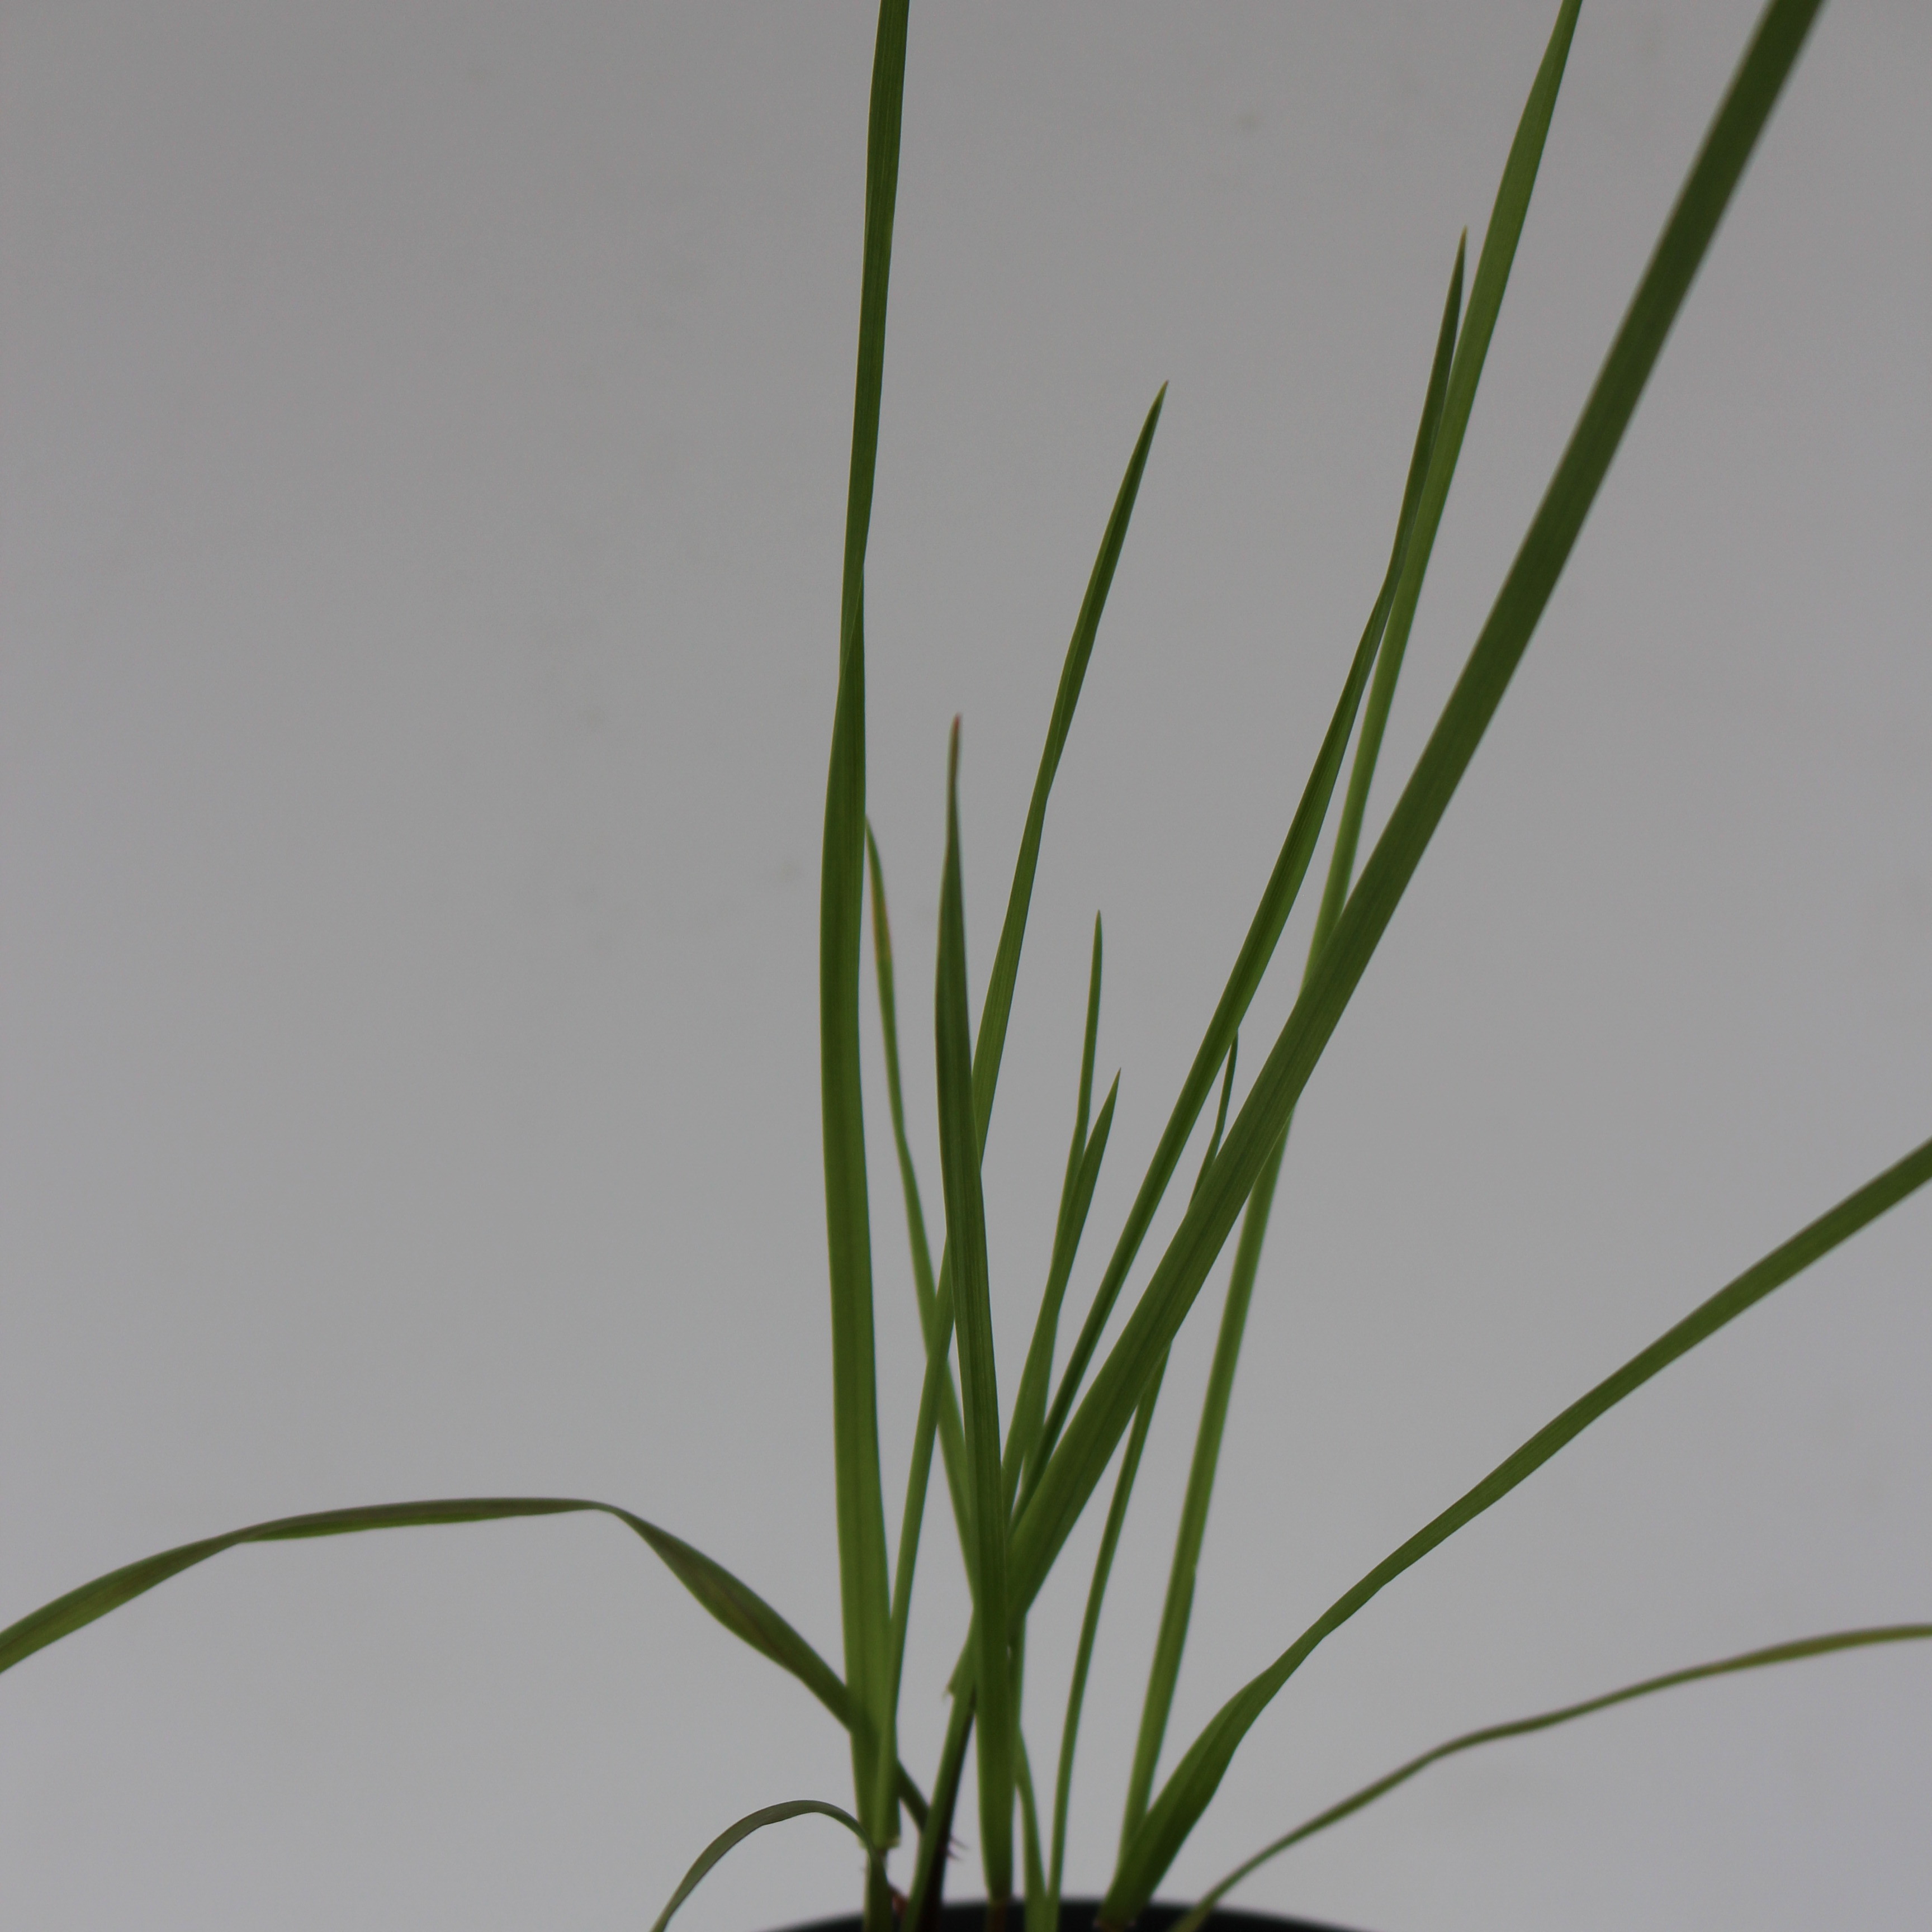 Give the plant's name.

Lolium multiflorum
